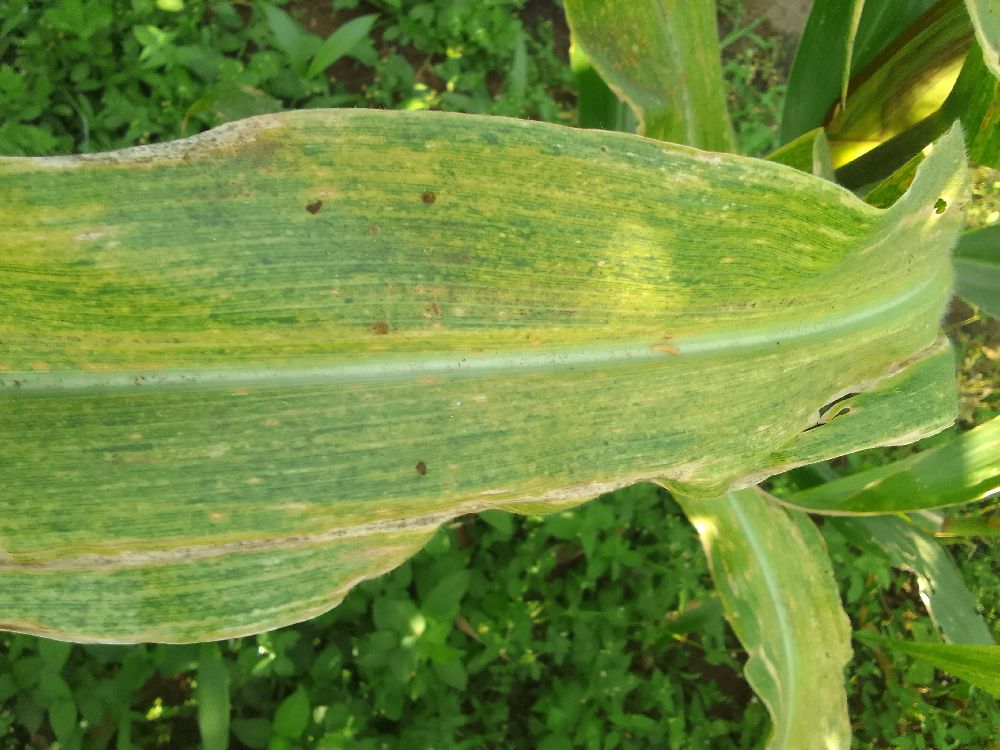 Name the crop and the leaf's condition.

maize, maize lethal necrosis
